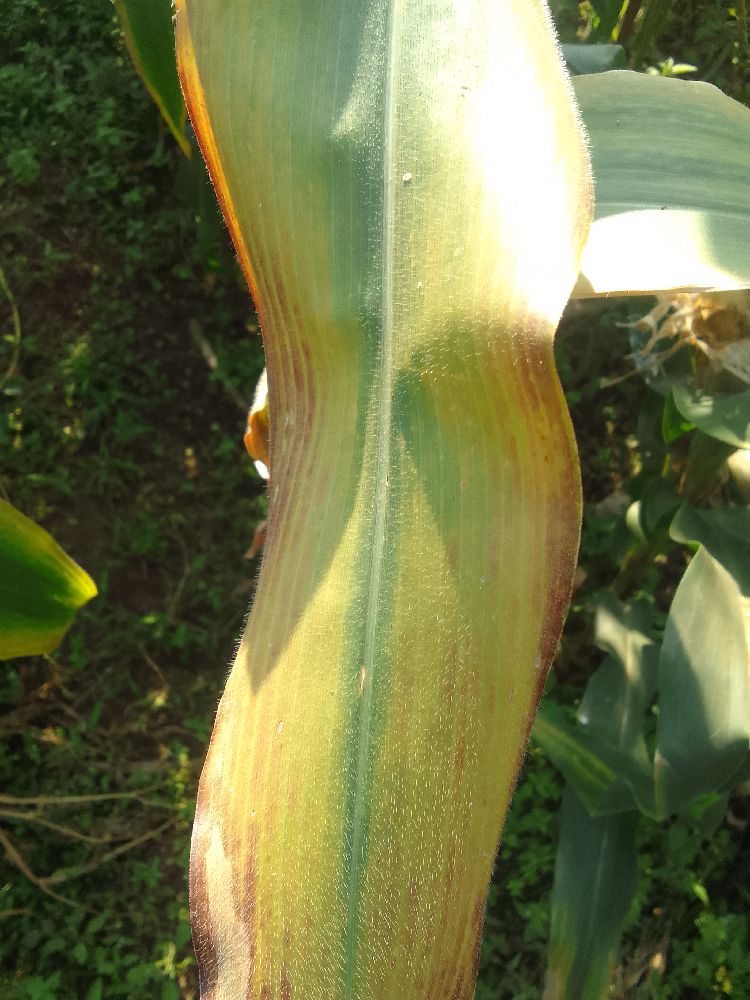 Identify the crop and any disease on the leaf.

maize, maize lethal necrosis
